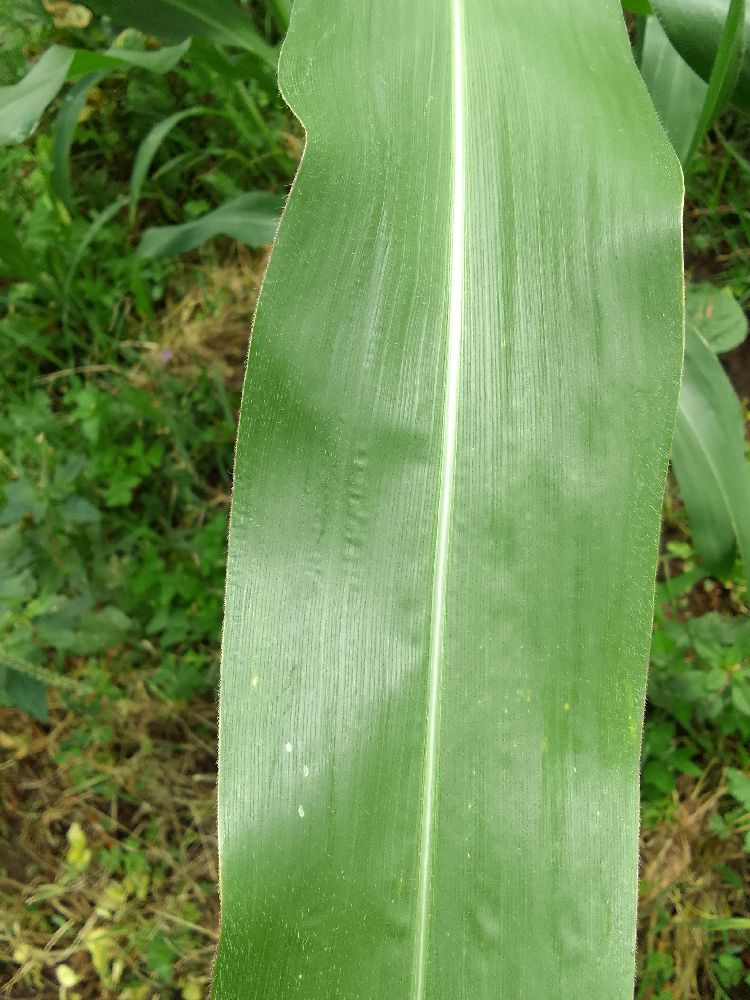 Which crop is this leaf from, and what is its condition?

maize, healthy
